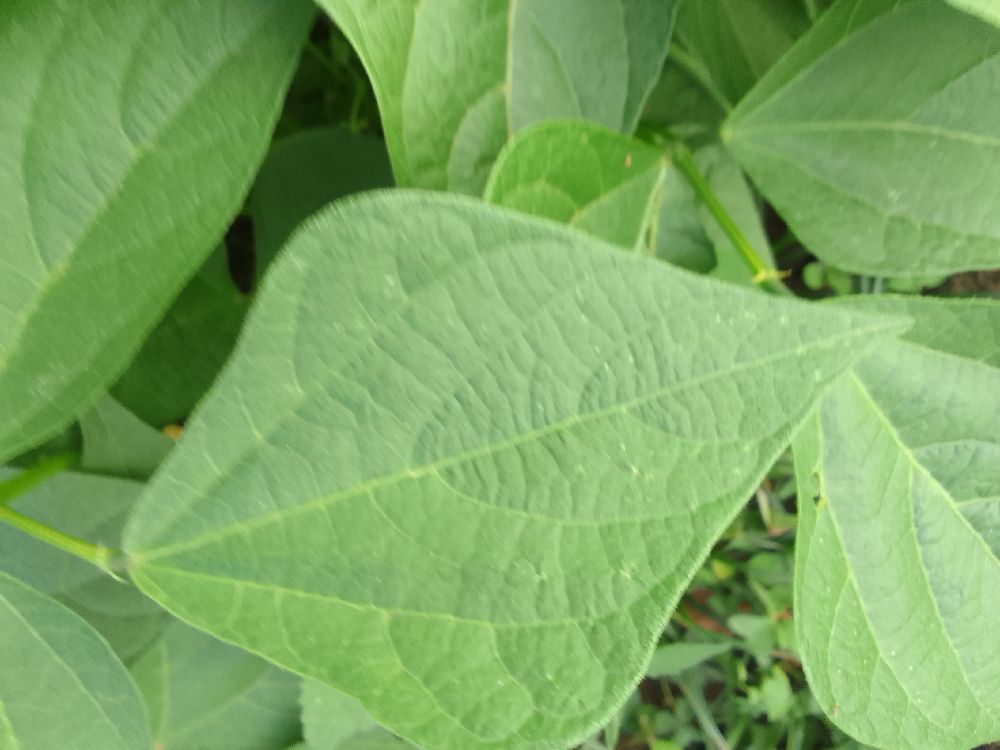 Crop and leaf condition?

common bean, healthy
